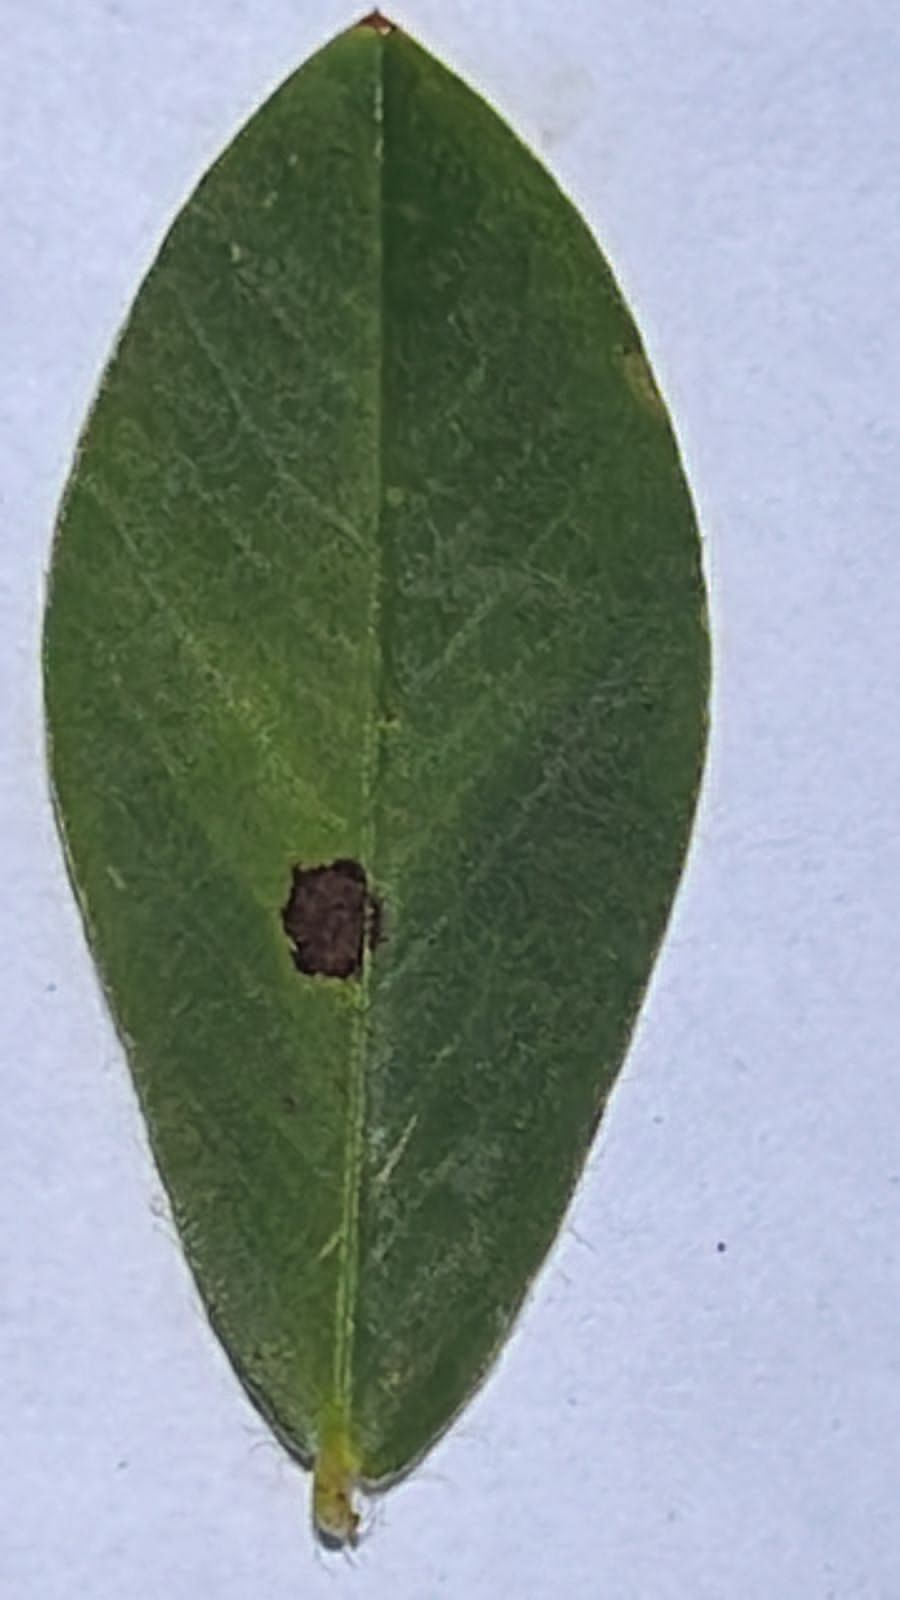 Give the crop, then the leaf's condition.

peanut, nothapassalora personata
